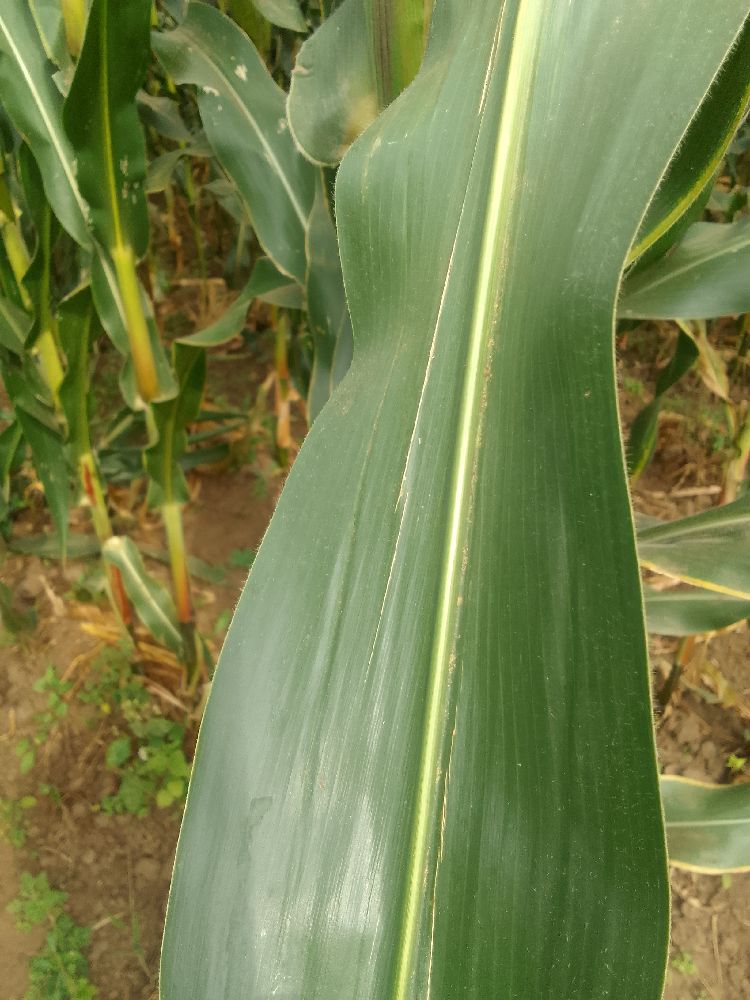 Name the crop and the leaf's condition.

maize, healthy
